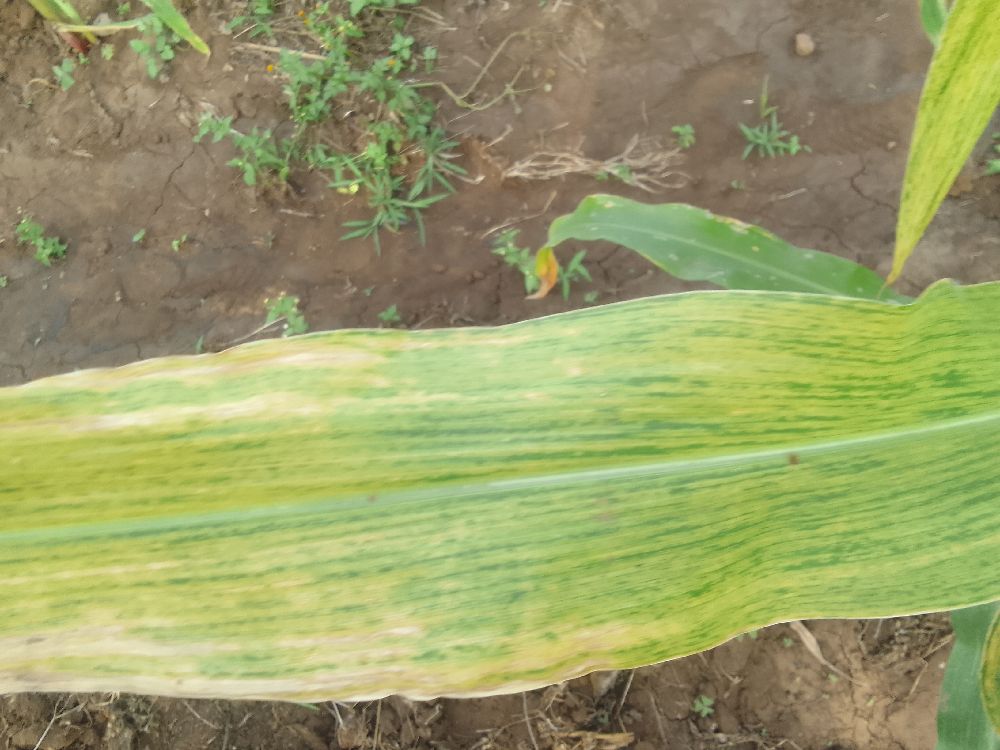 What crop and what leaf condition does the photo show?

maize, maize lethal necrosis
